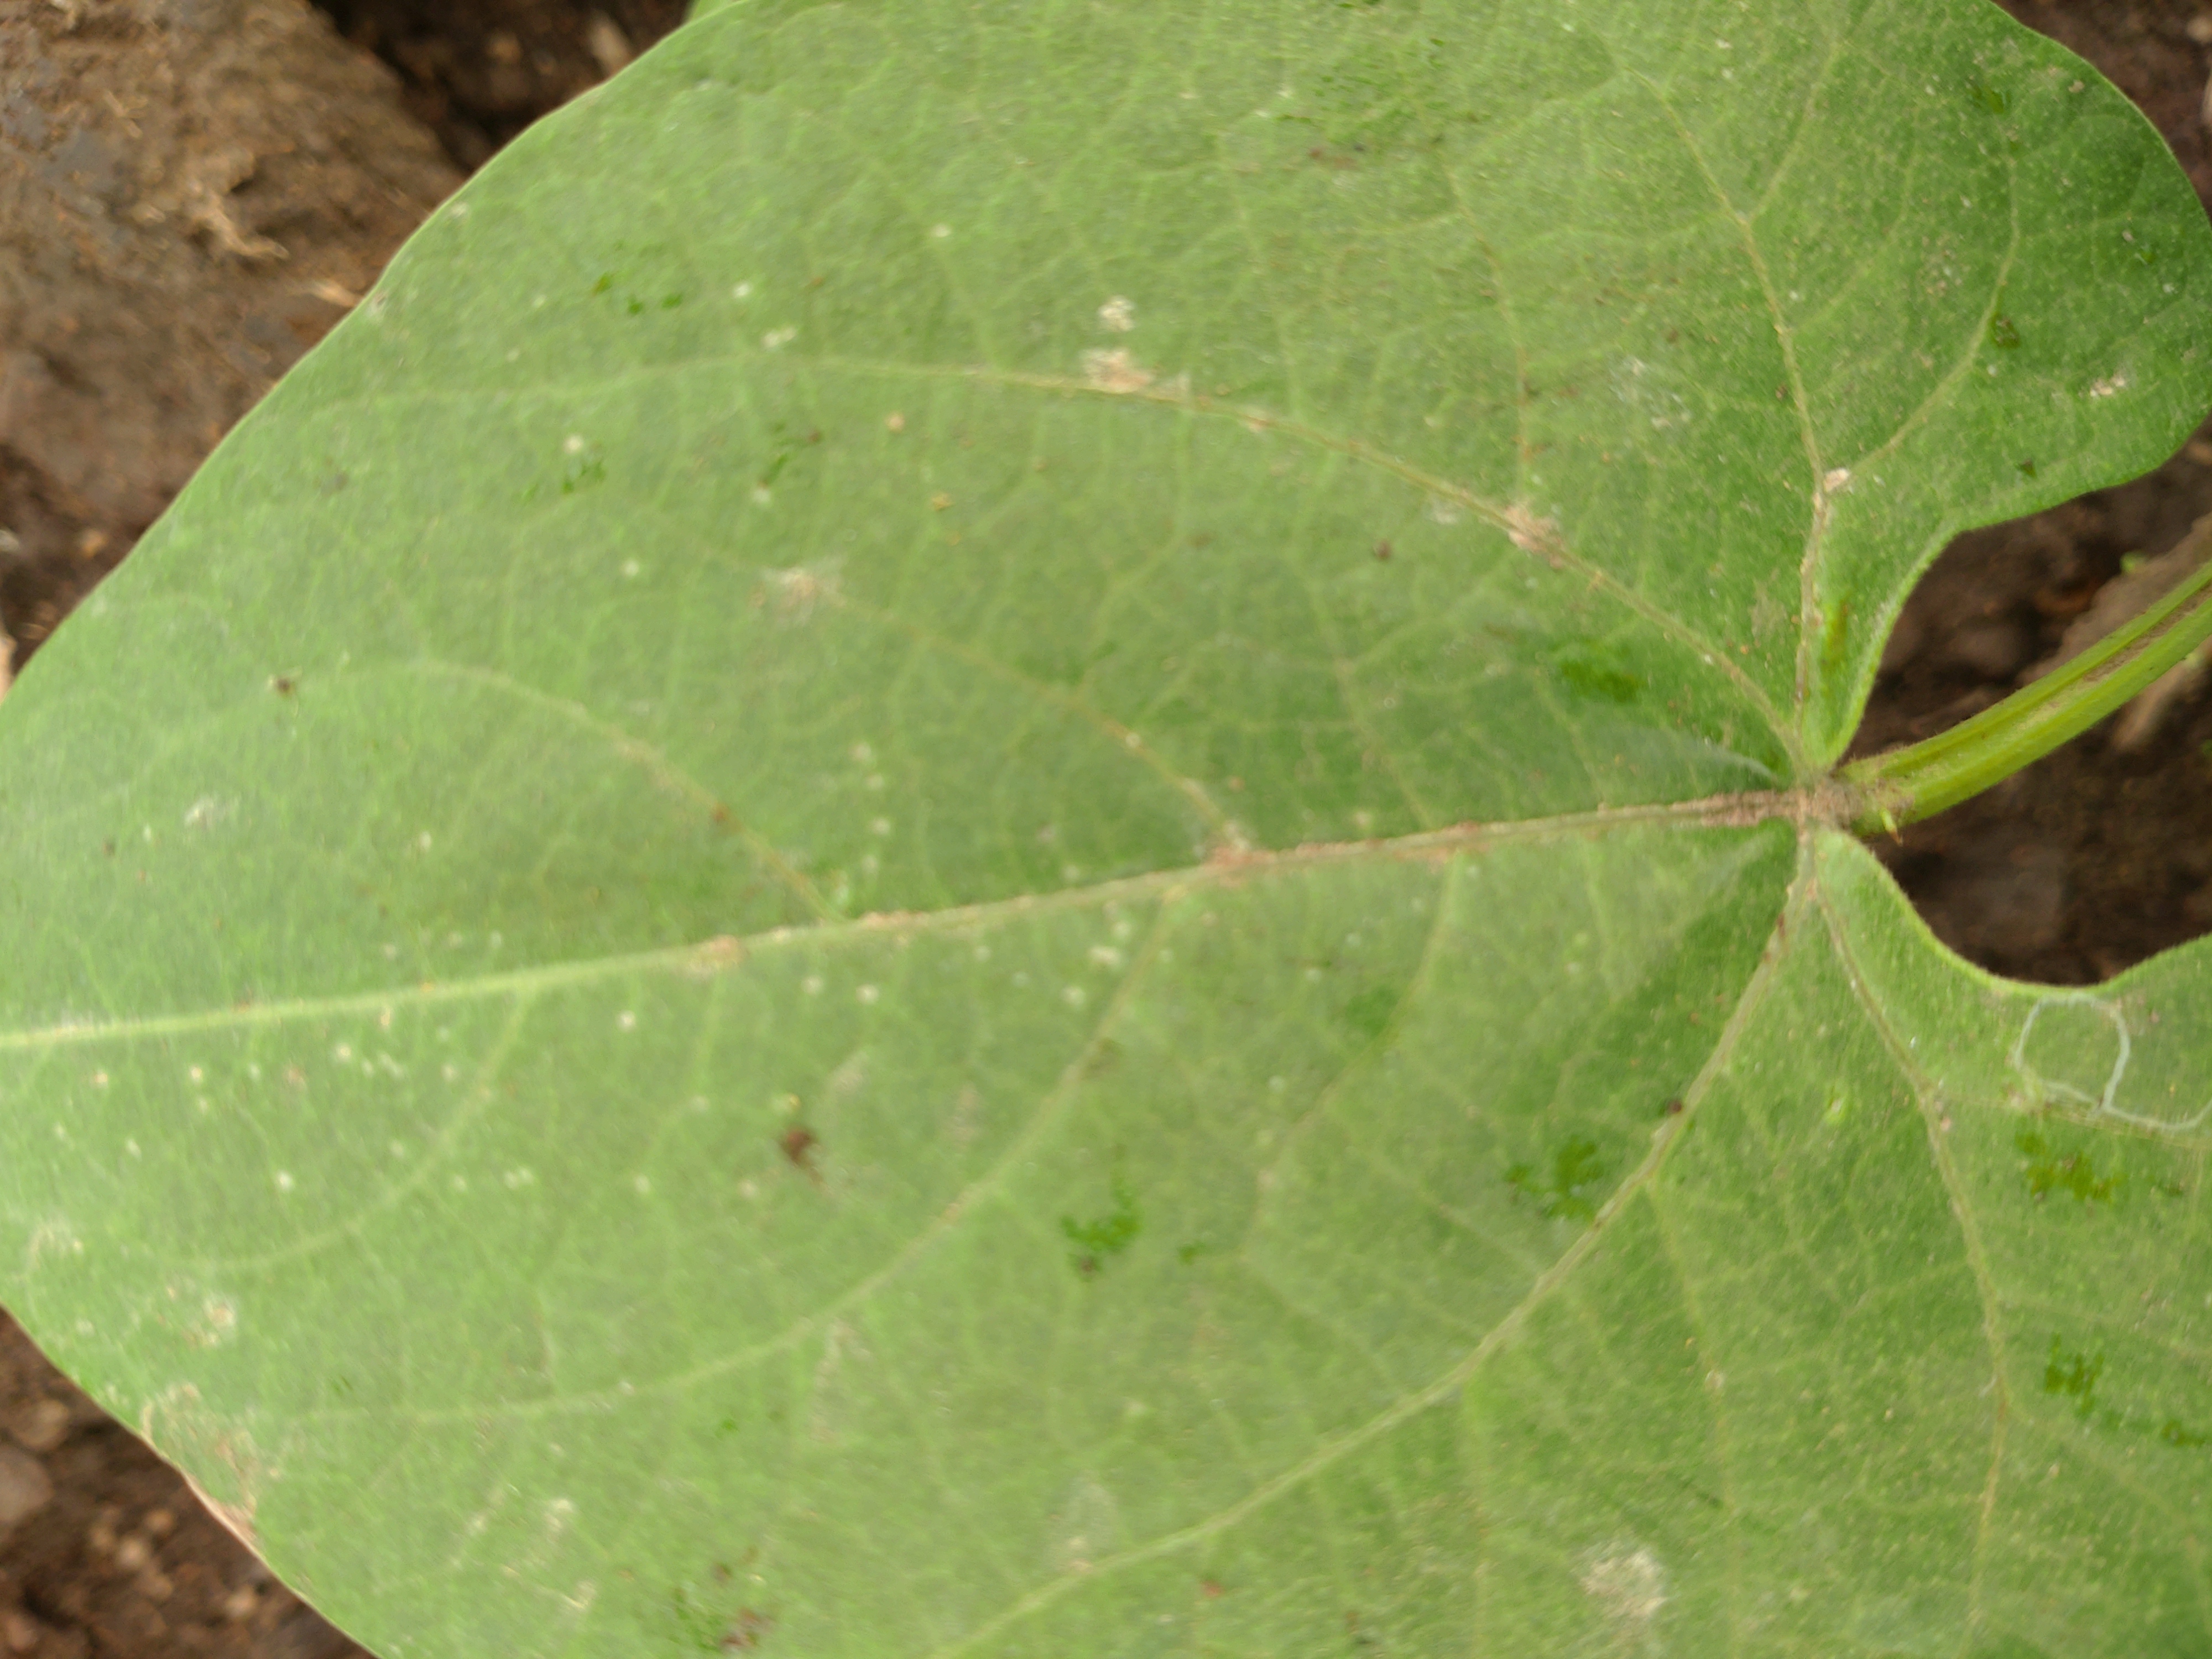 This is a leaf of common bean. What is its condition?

healthy
